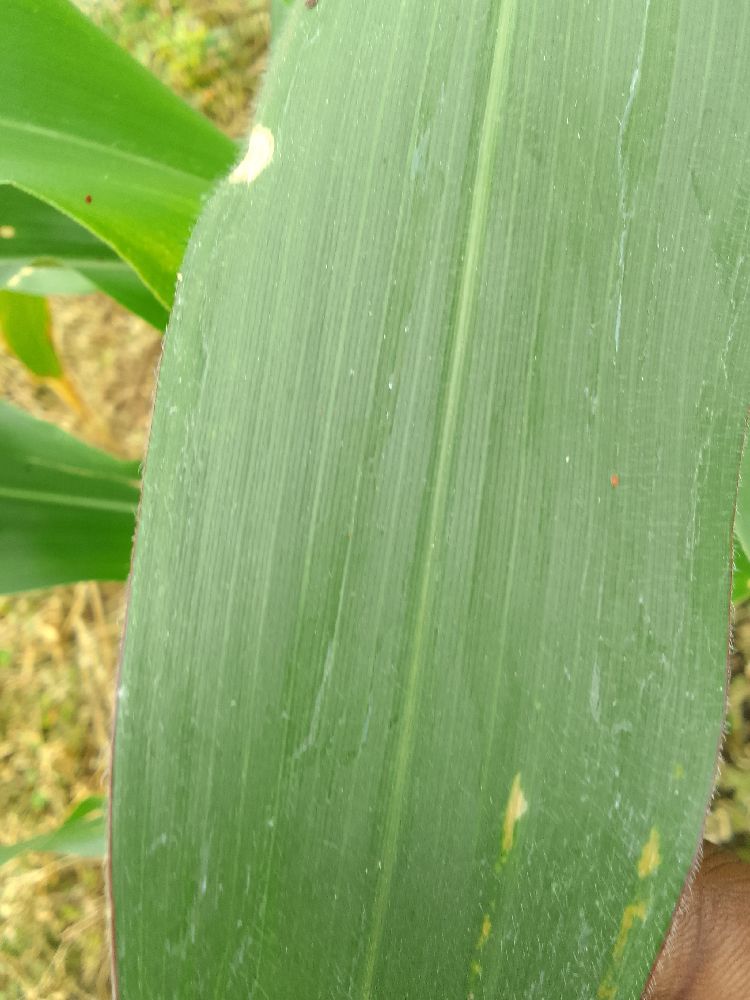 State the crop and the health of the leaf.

maize, healthy
